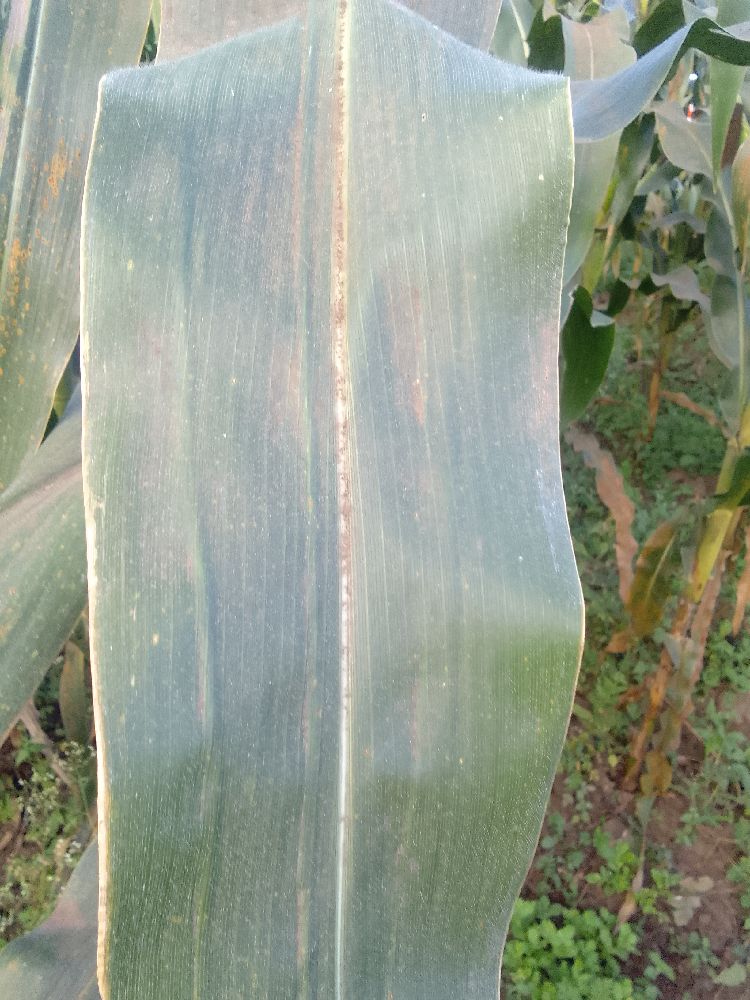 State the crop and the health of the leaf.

maize, healthy
